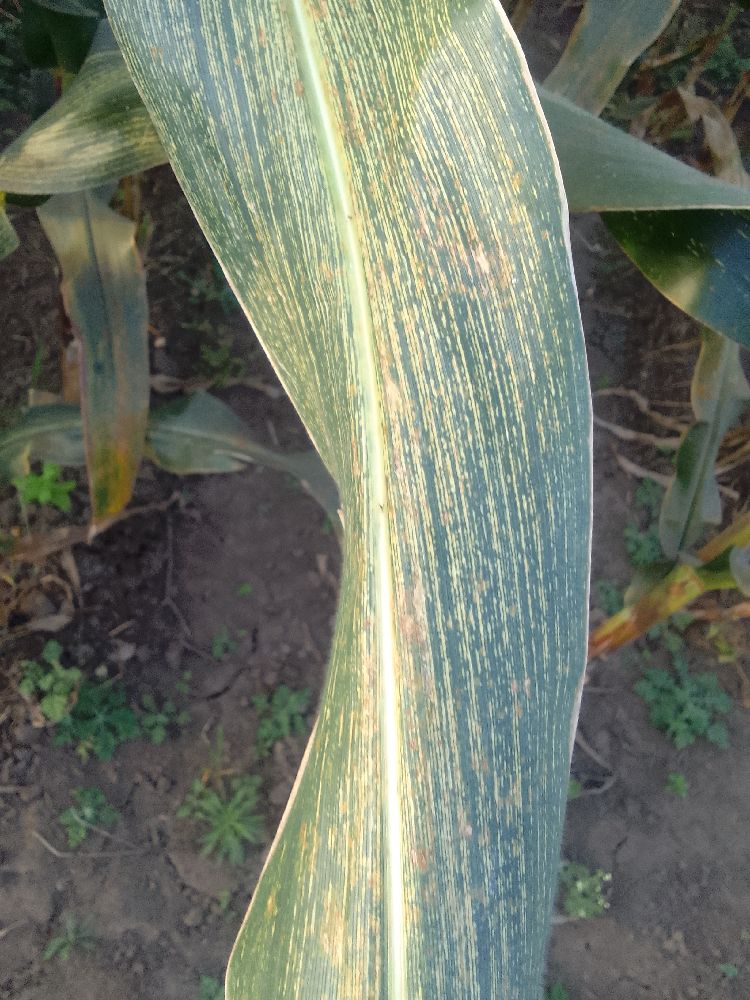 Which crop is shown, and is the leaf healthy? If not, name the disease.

maize, maize streak virus
